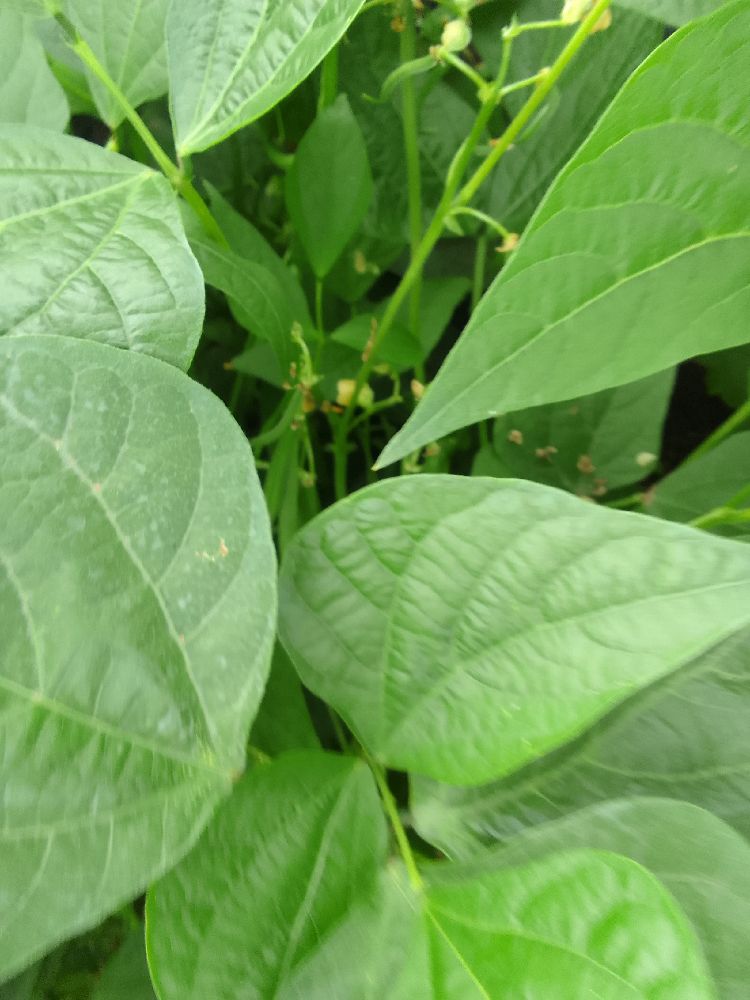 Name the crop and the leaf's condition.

common bean, healthy
